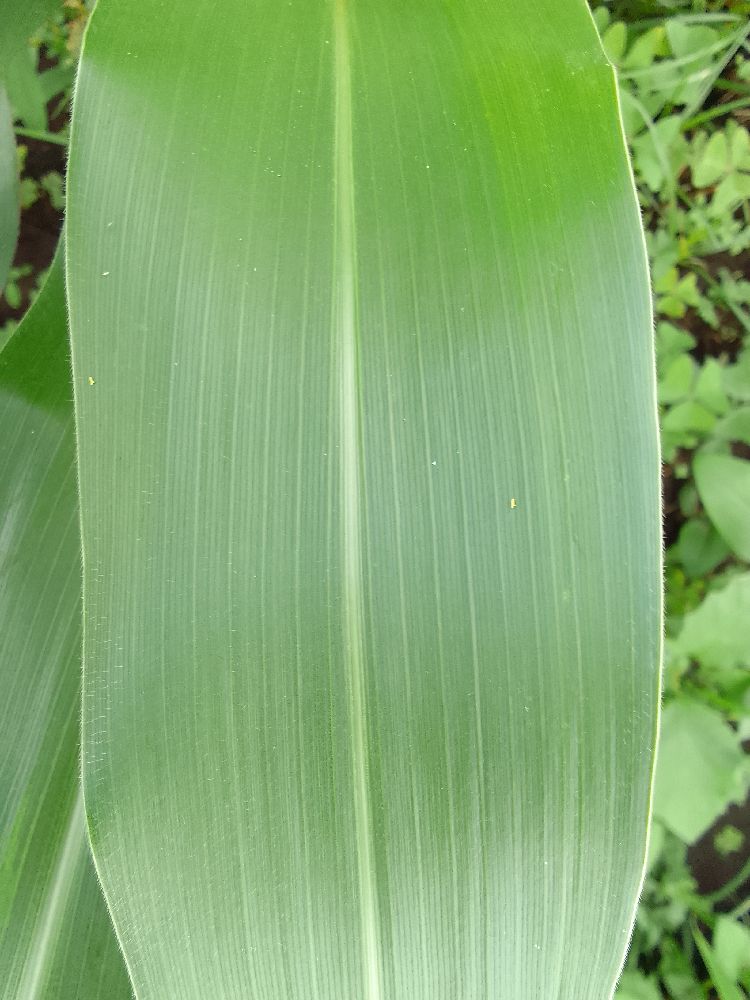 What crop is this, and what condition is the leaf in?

maize, healthy
